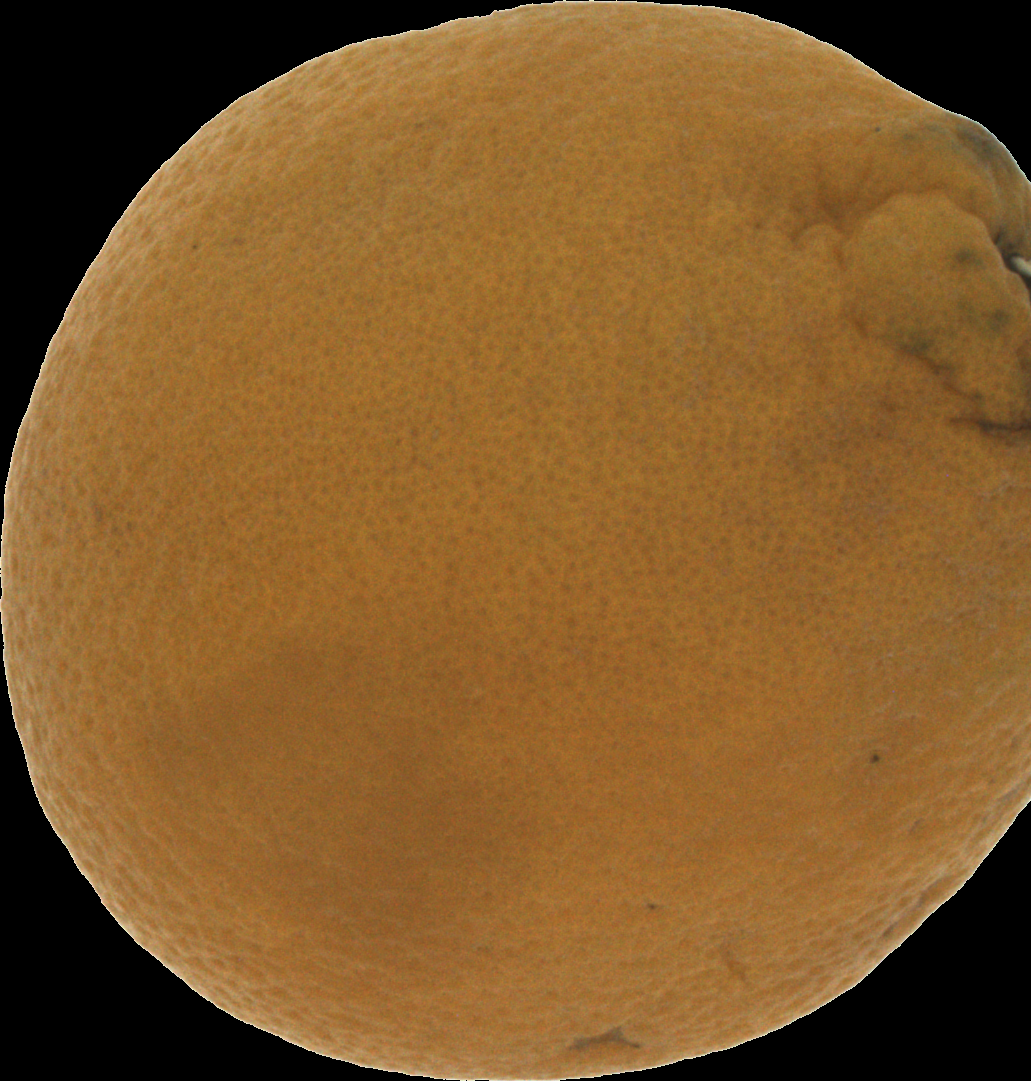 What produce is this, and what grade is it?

orange, bad
